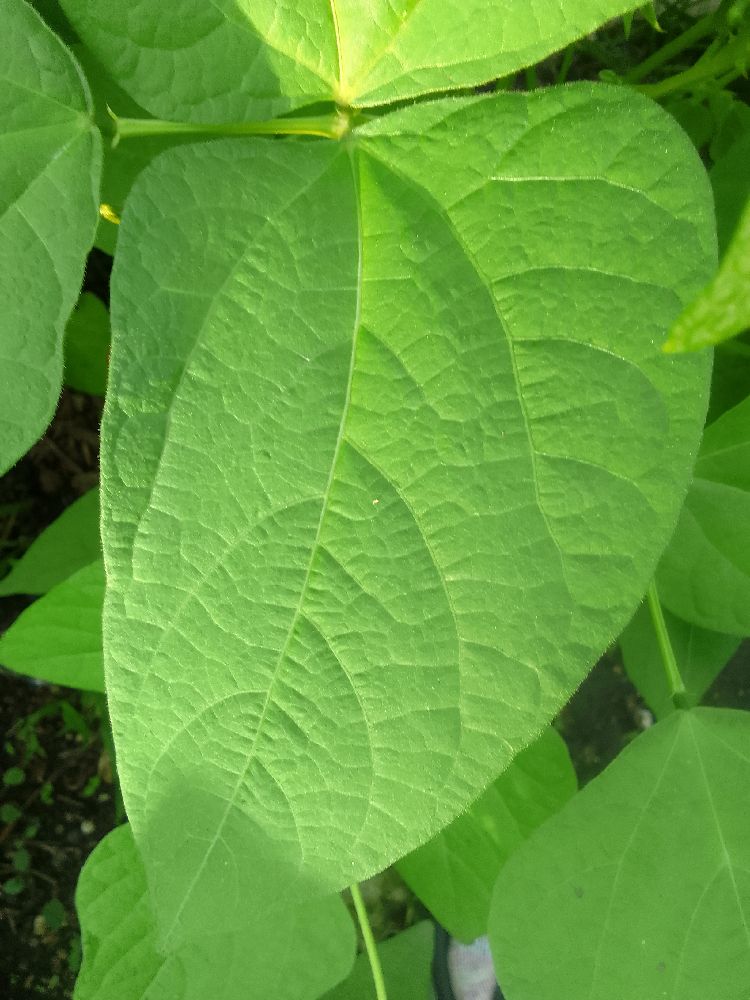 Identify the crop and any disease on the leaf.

common bean, healthy
